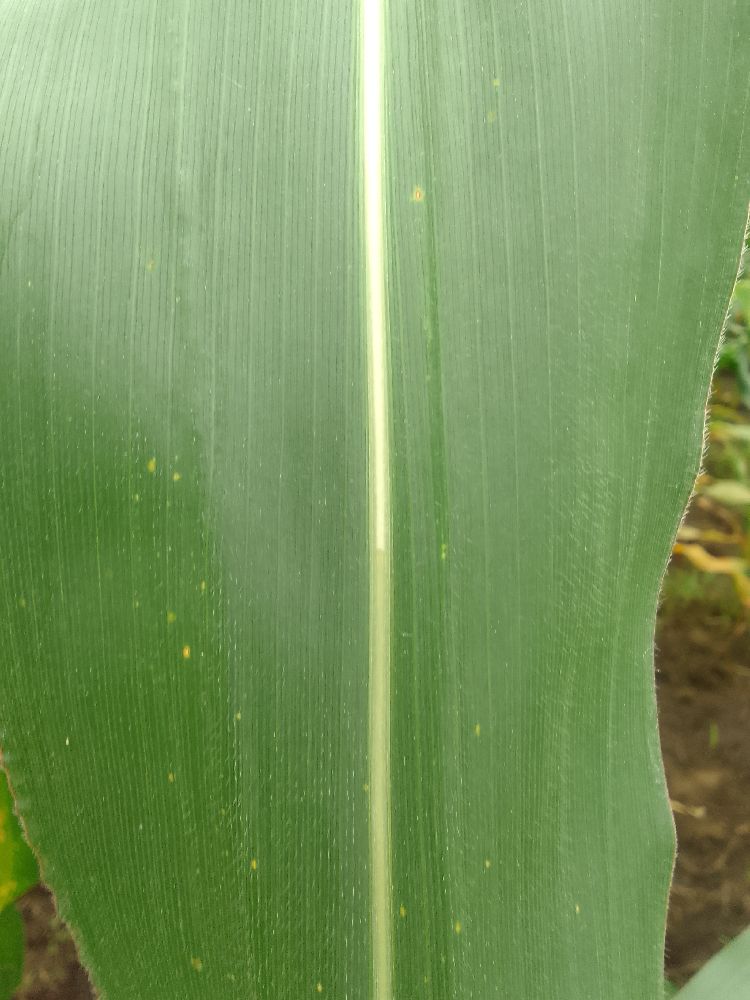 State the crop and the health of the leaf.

maize, healthy
